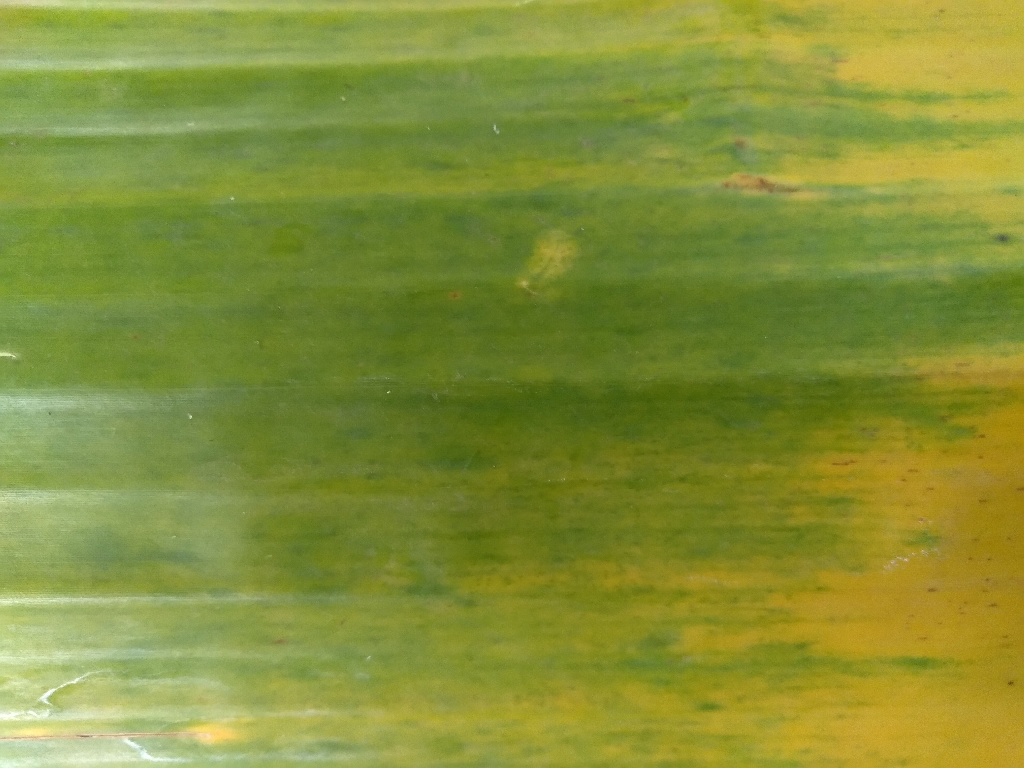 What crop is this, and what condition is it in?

banana, fusarium wilt race 1
